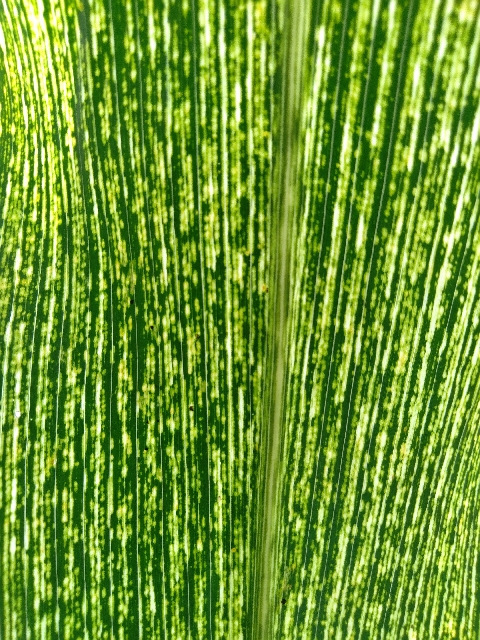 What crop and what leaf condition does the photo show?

maize, maize streak virus
